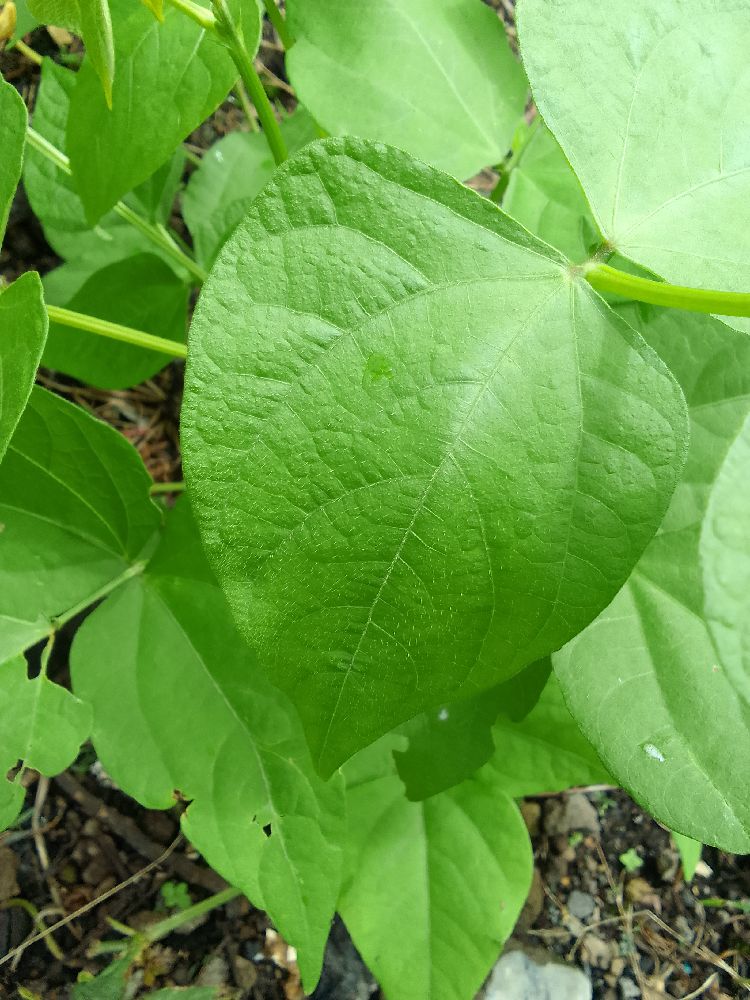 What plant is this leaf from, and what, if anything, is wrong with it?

common bean, healthy
